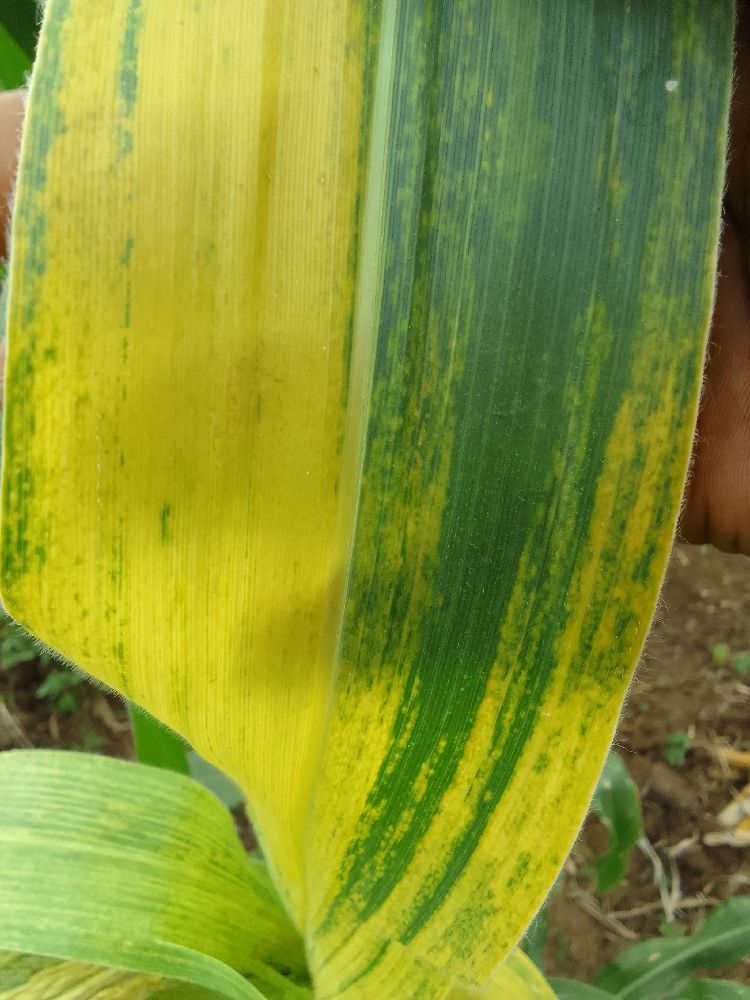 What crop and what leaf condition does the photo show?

maize, maize lethal necrosis
